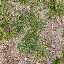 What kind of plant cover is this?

grass
